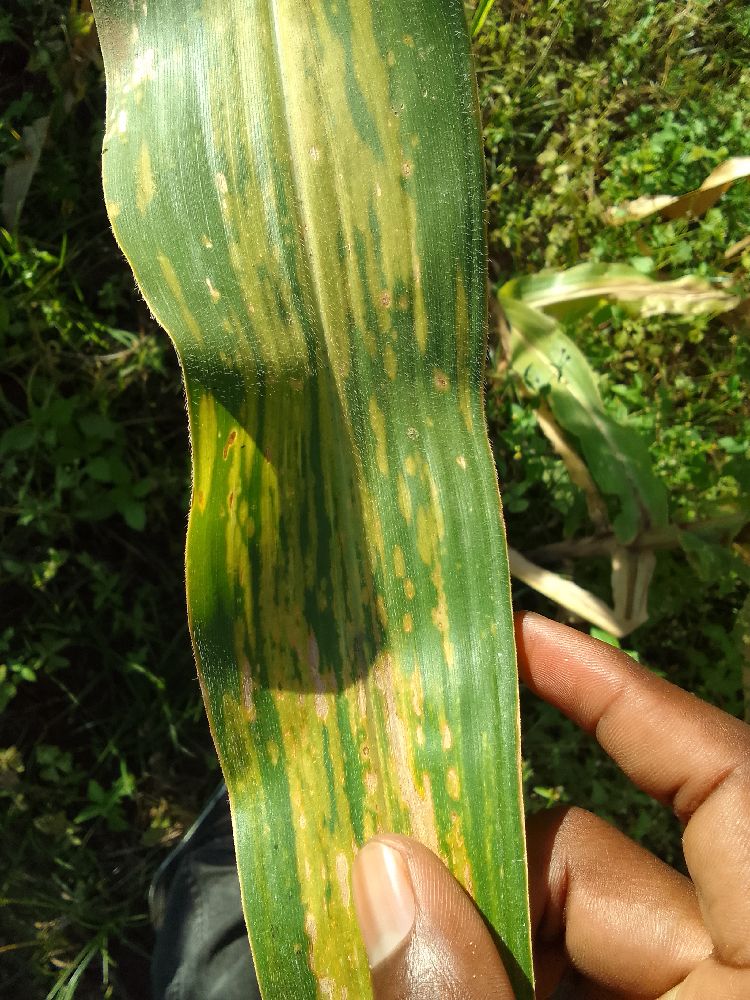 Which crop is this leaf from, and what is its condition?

maize, maize lethal necrosis
